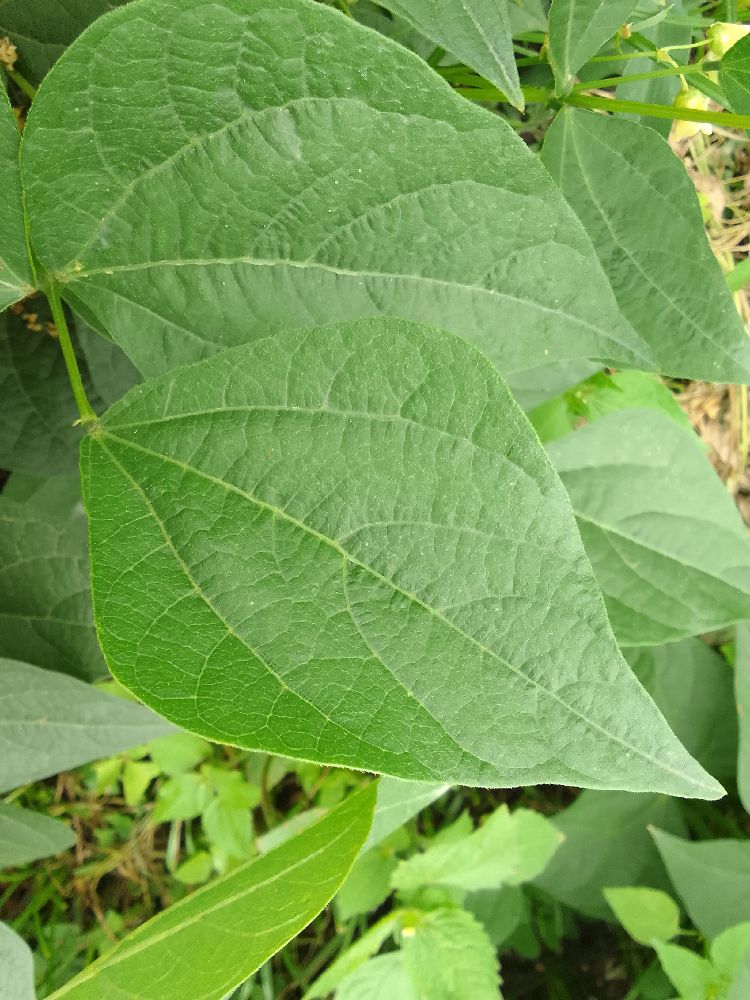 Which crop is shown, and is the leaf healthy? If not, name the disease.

common bean, healthy
